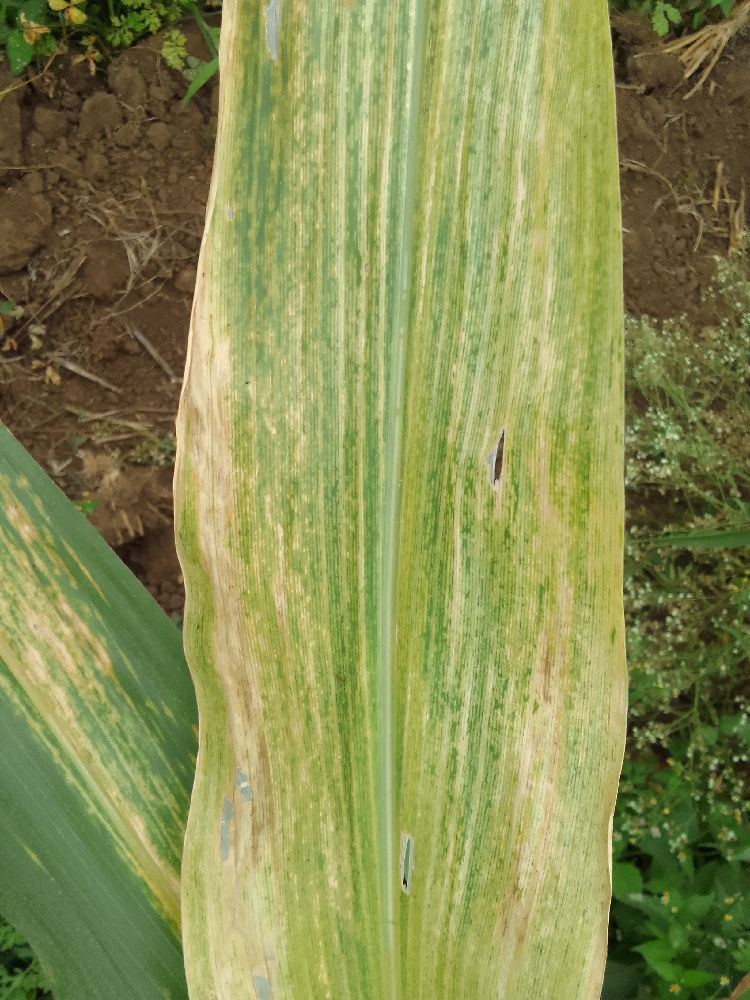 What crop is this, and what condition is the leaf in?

maize, maize lethal necrosis
